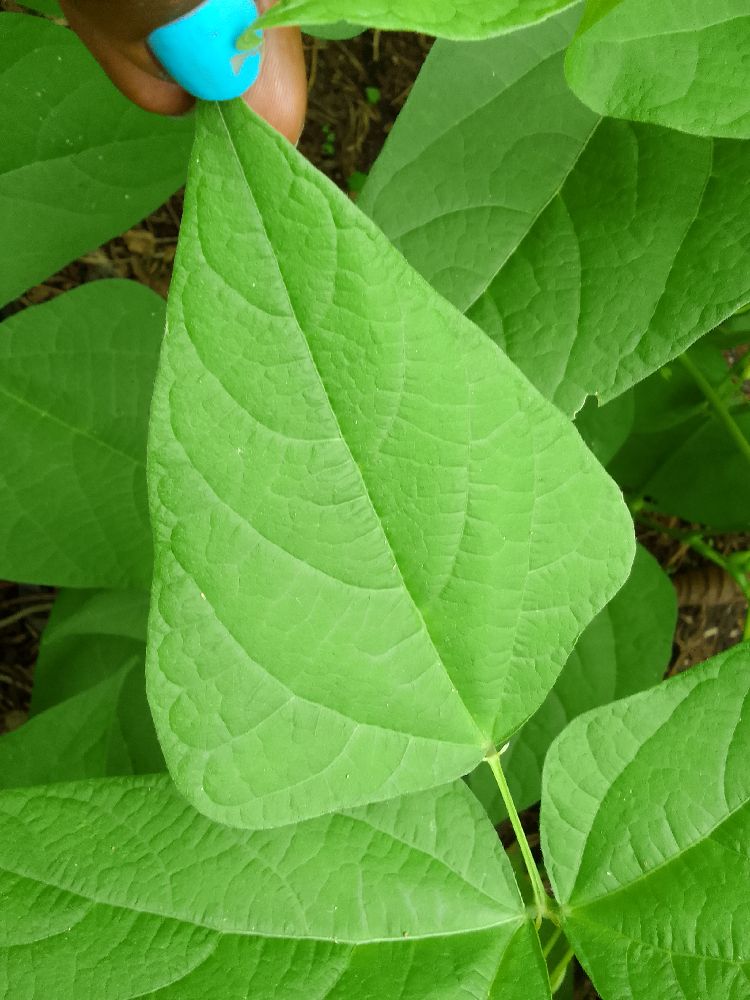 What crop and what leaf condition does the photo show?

common bean, healthy
